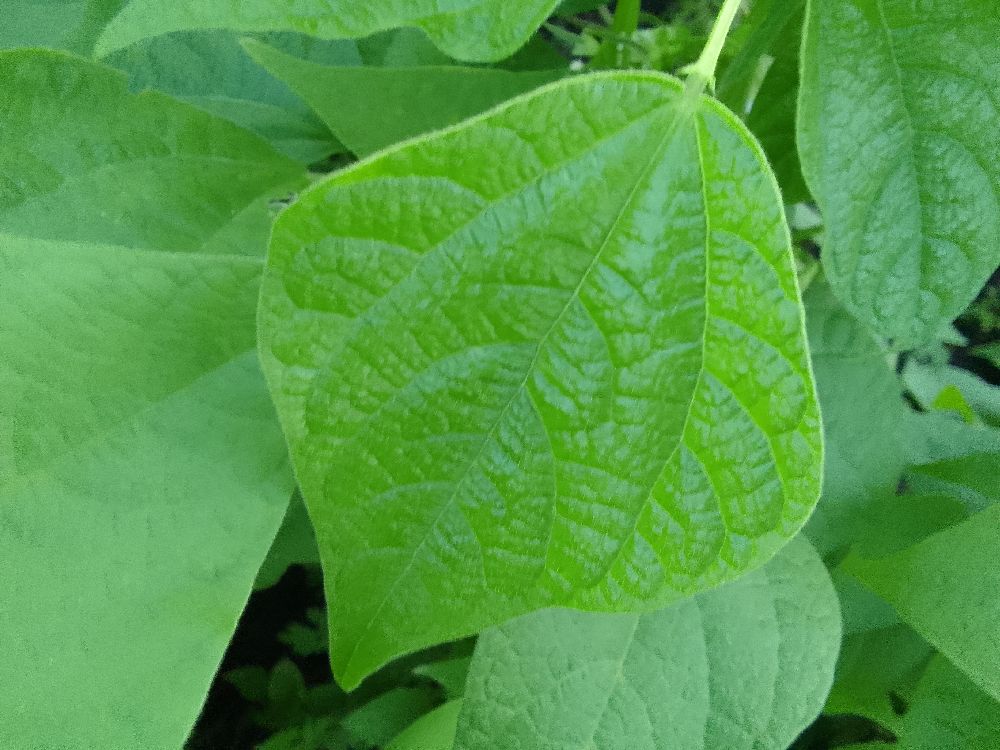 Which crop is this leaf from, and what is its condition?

common bean, healthy
